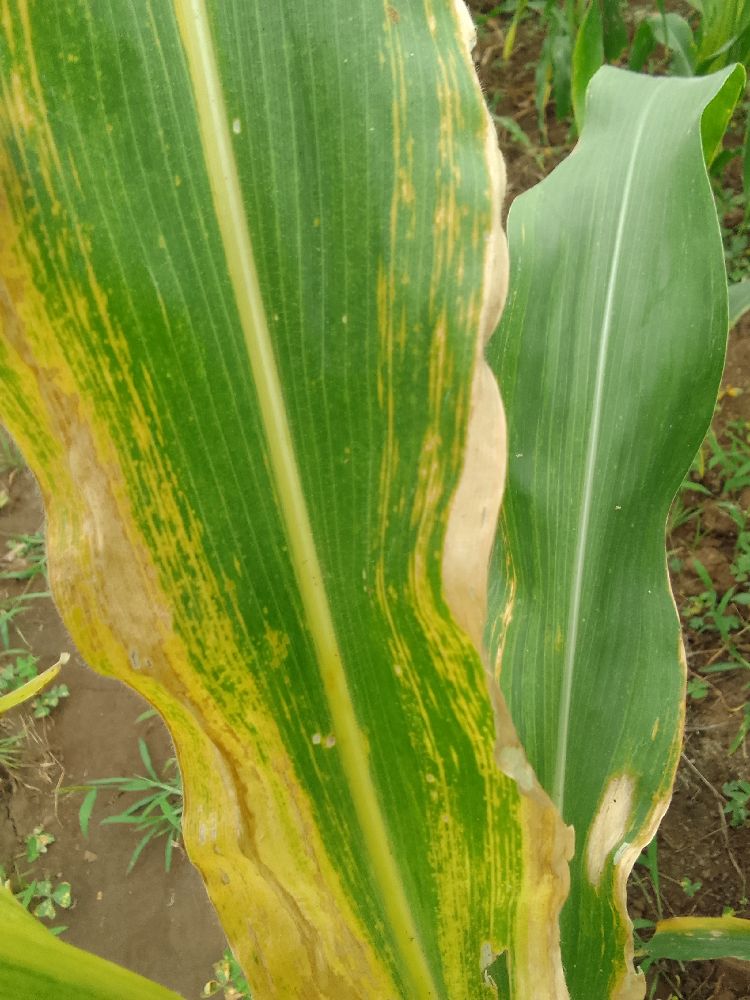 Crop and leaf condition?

maize, maize lethal necrosis
